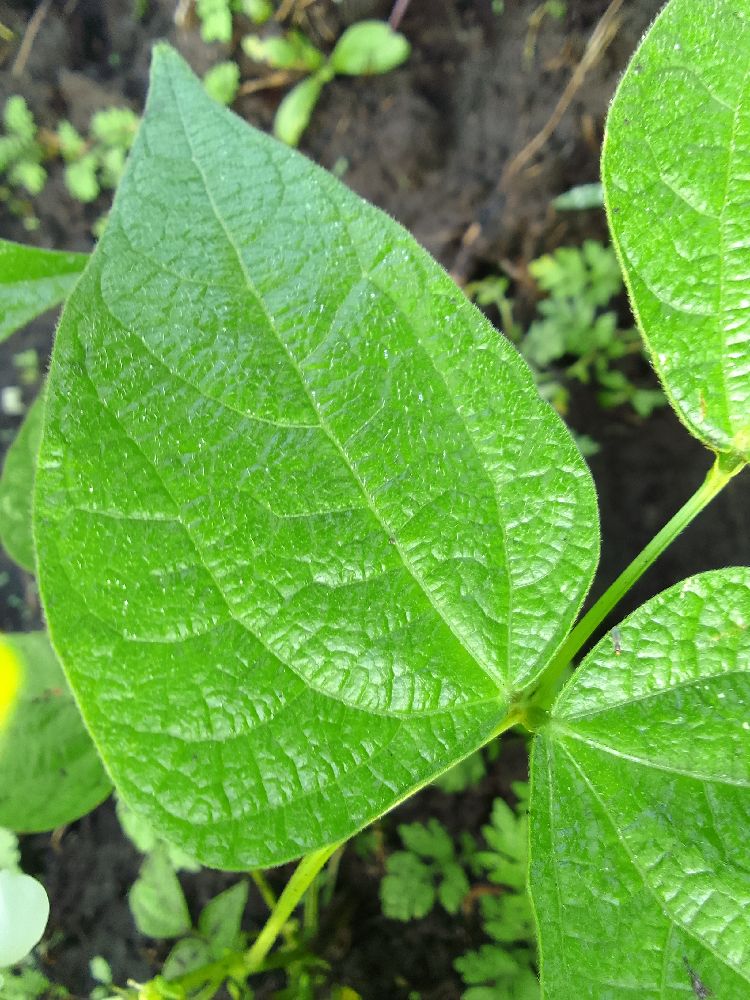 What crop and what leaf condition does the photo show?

common bean, healthy
